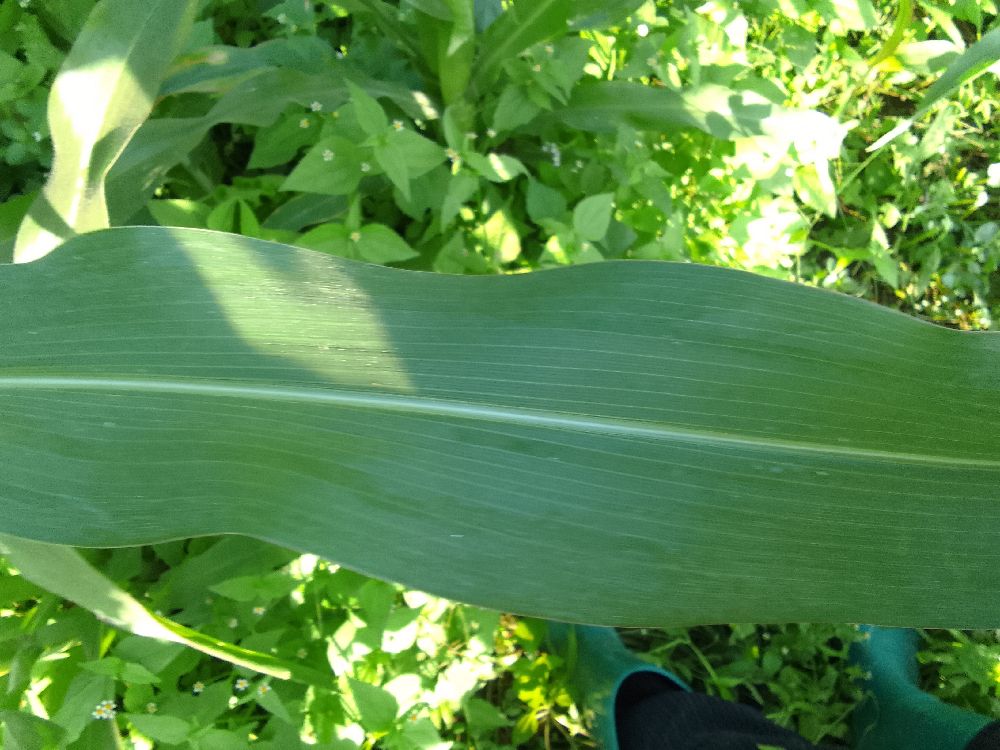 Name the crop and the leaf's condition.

maize, healthy
